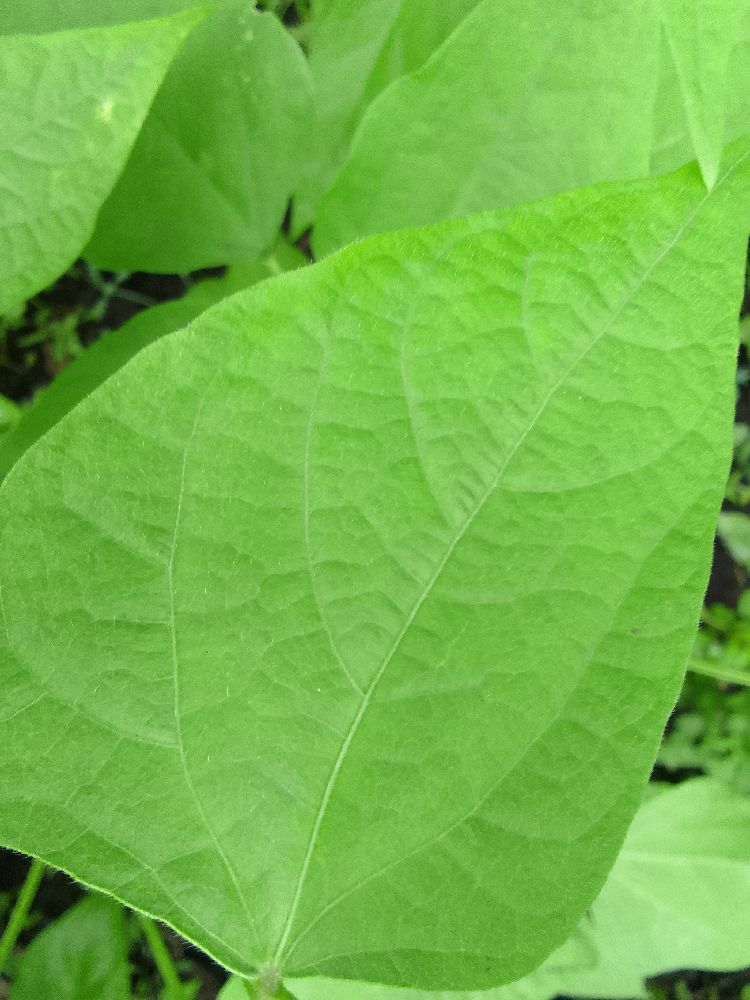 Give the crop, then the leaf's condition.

common bean, healthy
